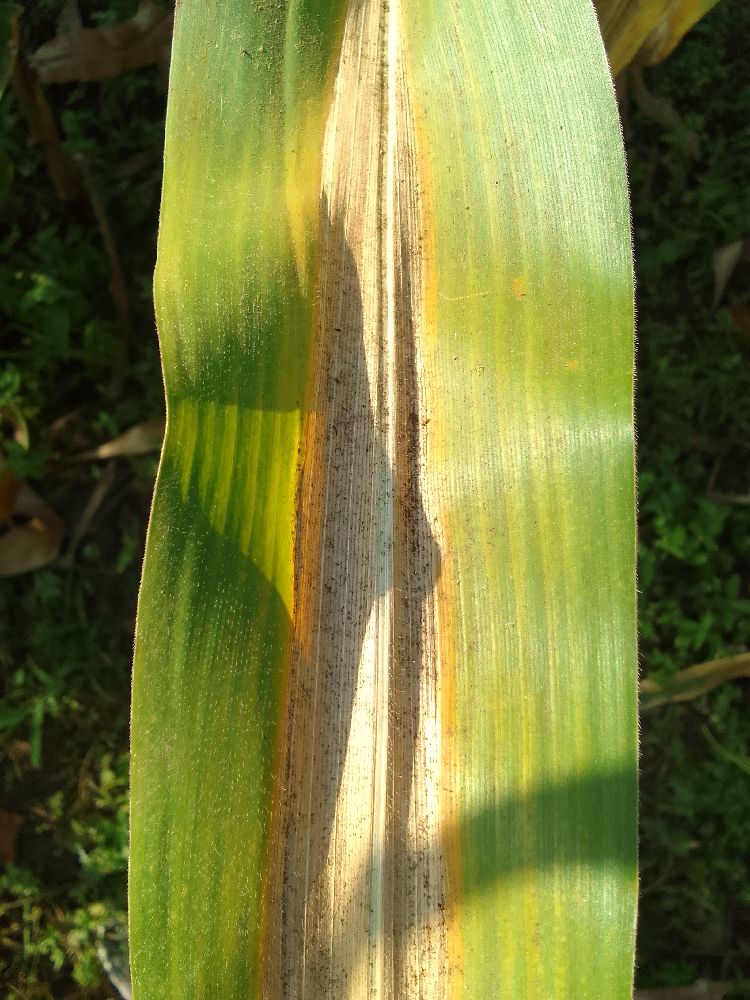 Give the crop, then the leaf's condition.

maize, maize lethal necrosis
